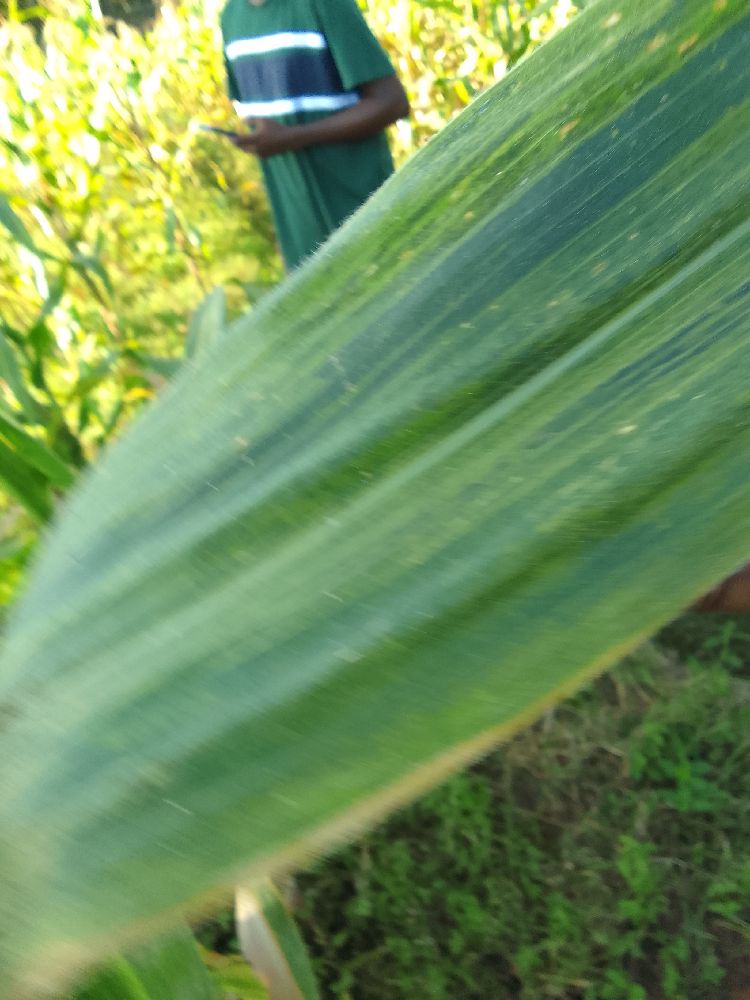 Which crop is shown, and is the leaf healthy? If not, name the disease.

maize, maize lethal necrosis
